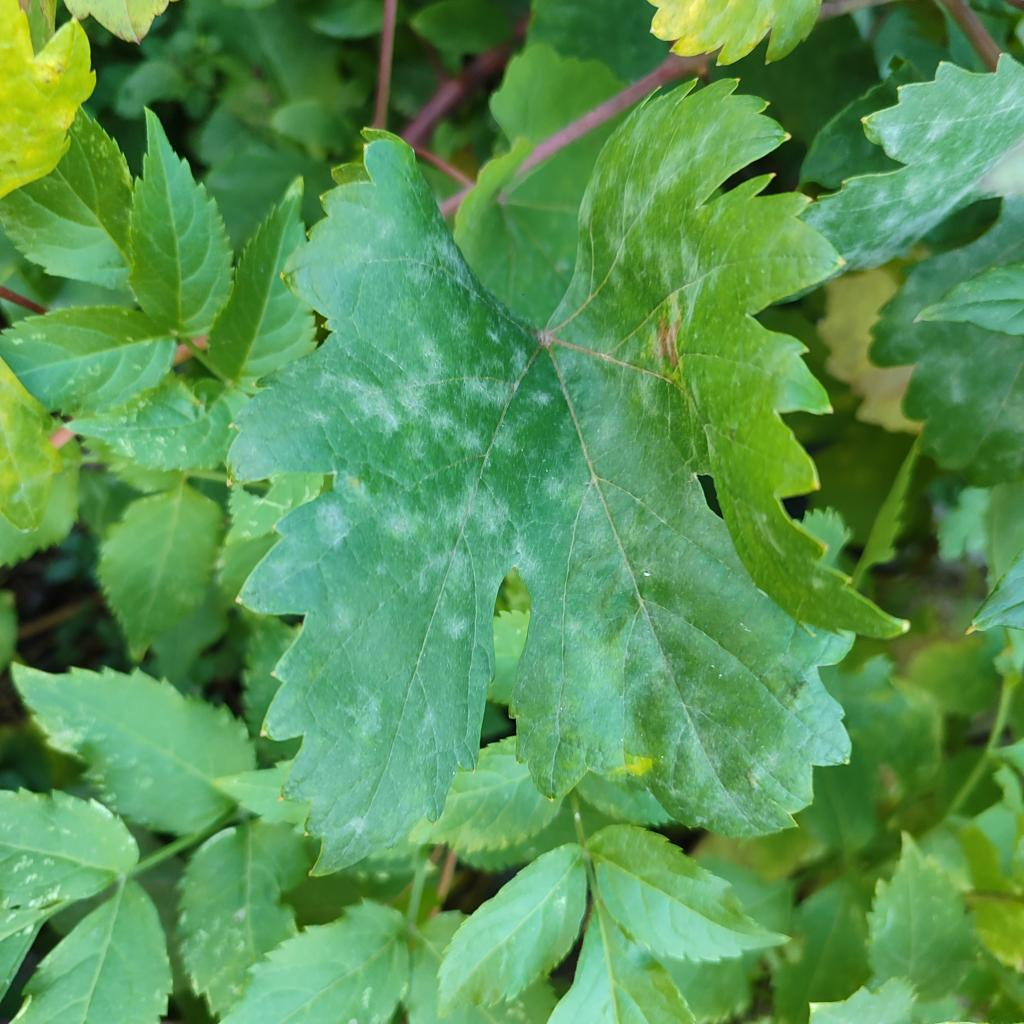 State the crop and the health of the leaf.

grapevine, powdery mildew
